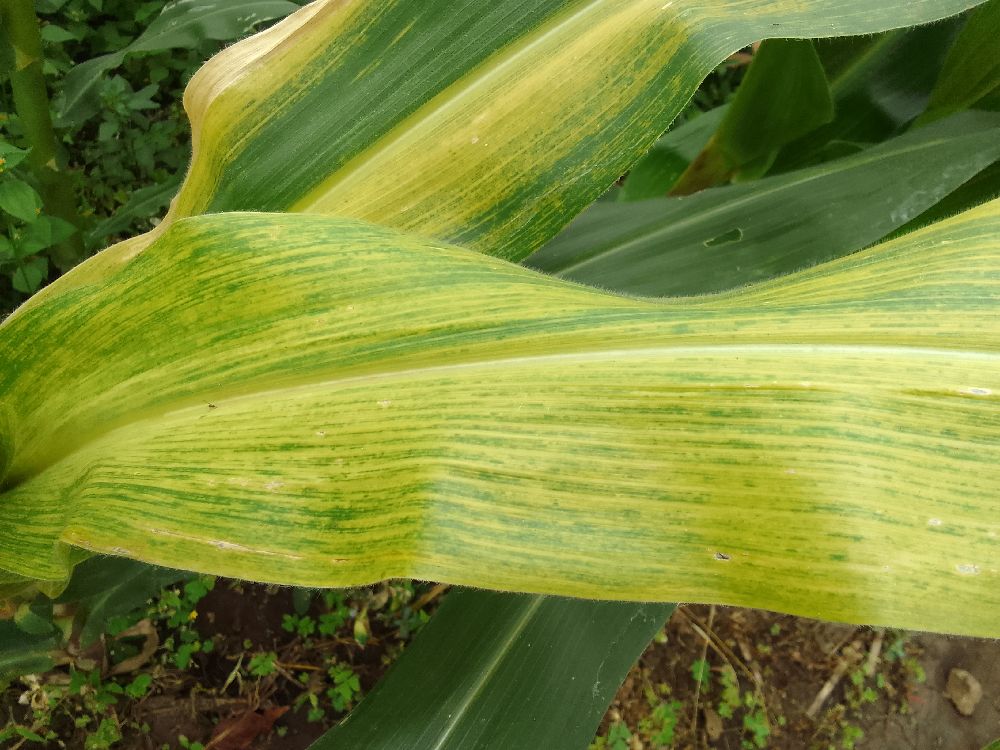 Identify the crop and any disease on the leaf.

maize, maize lethal necrosis
